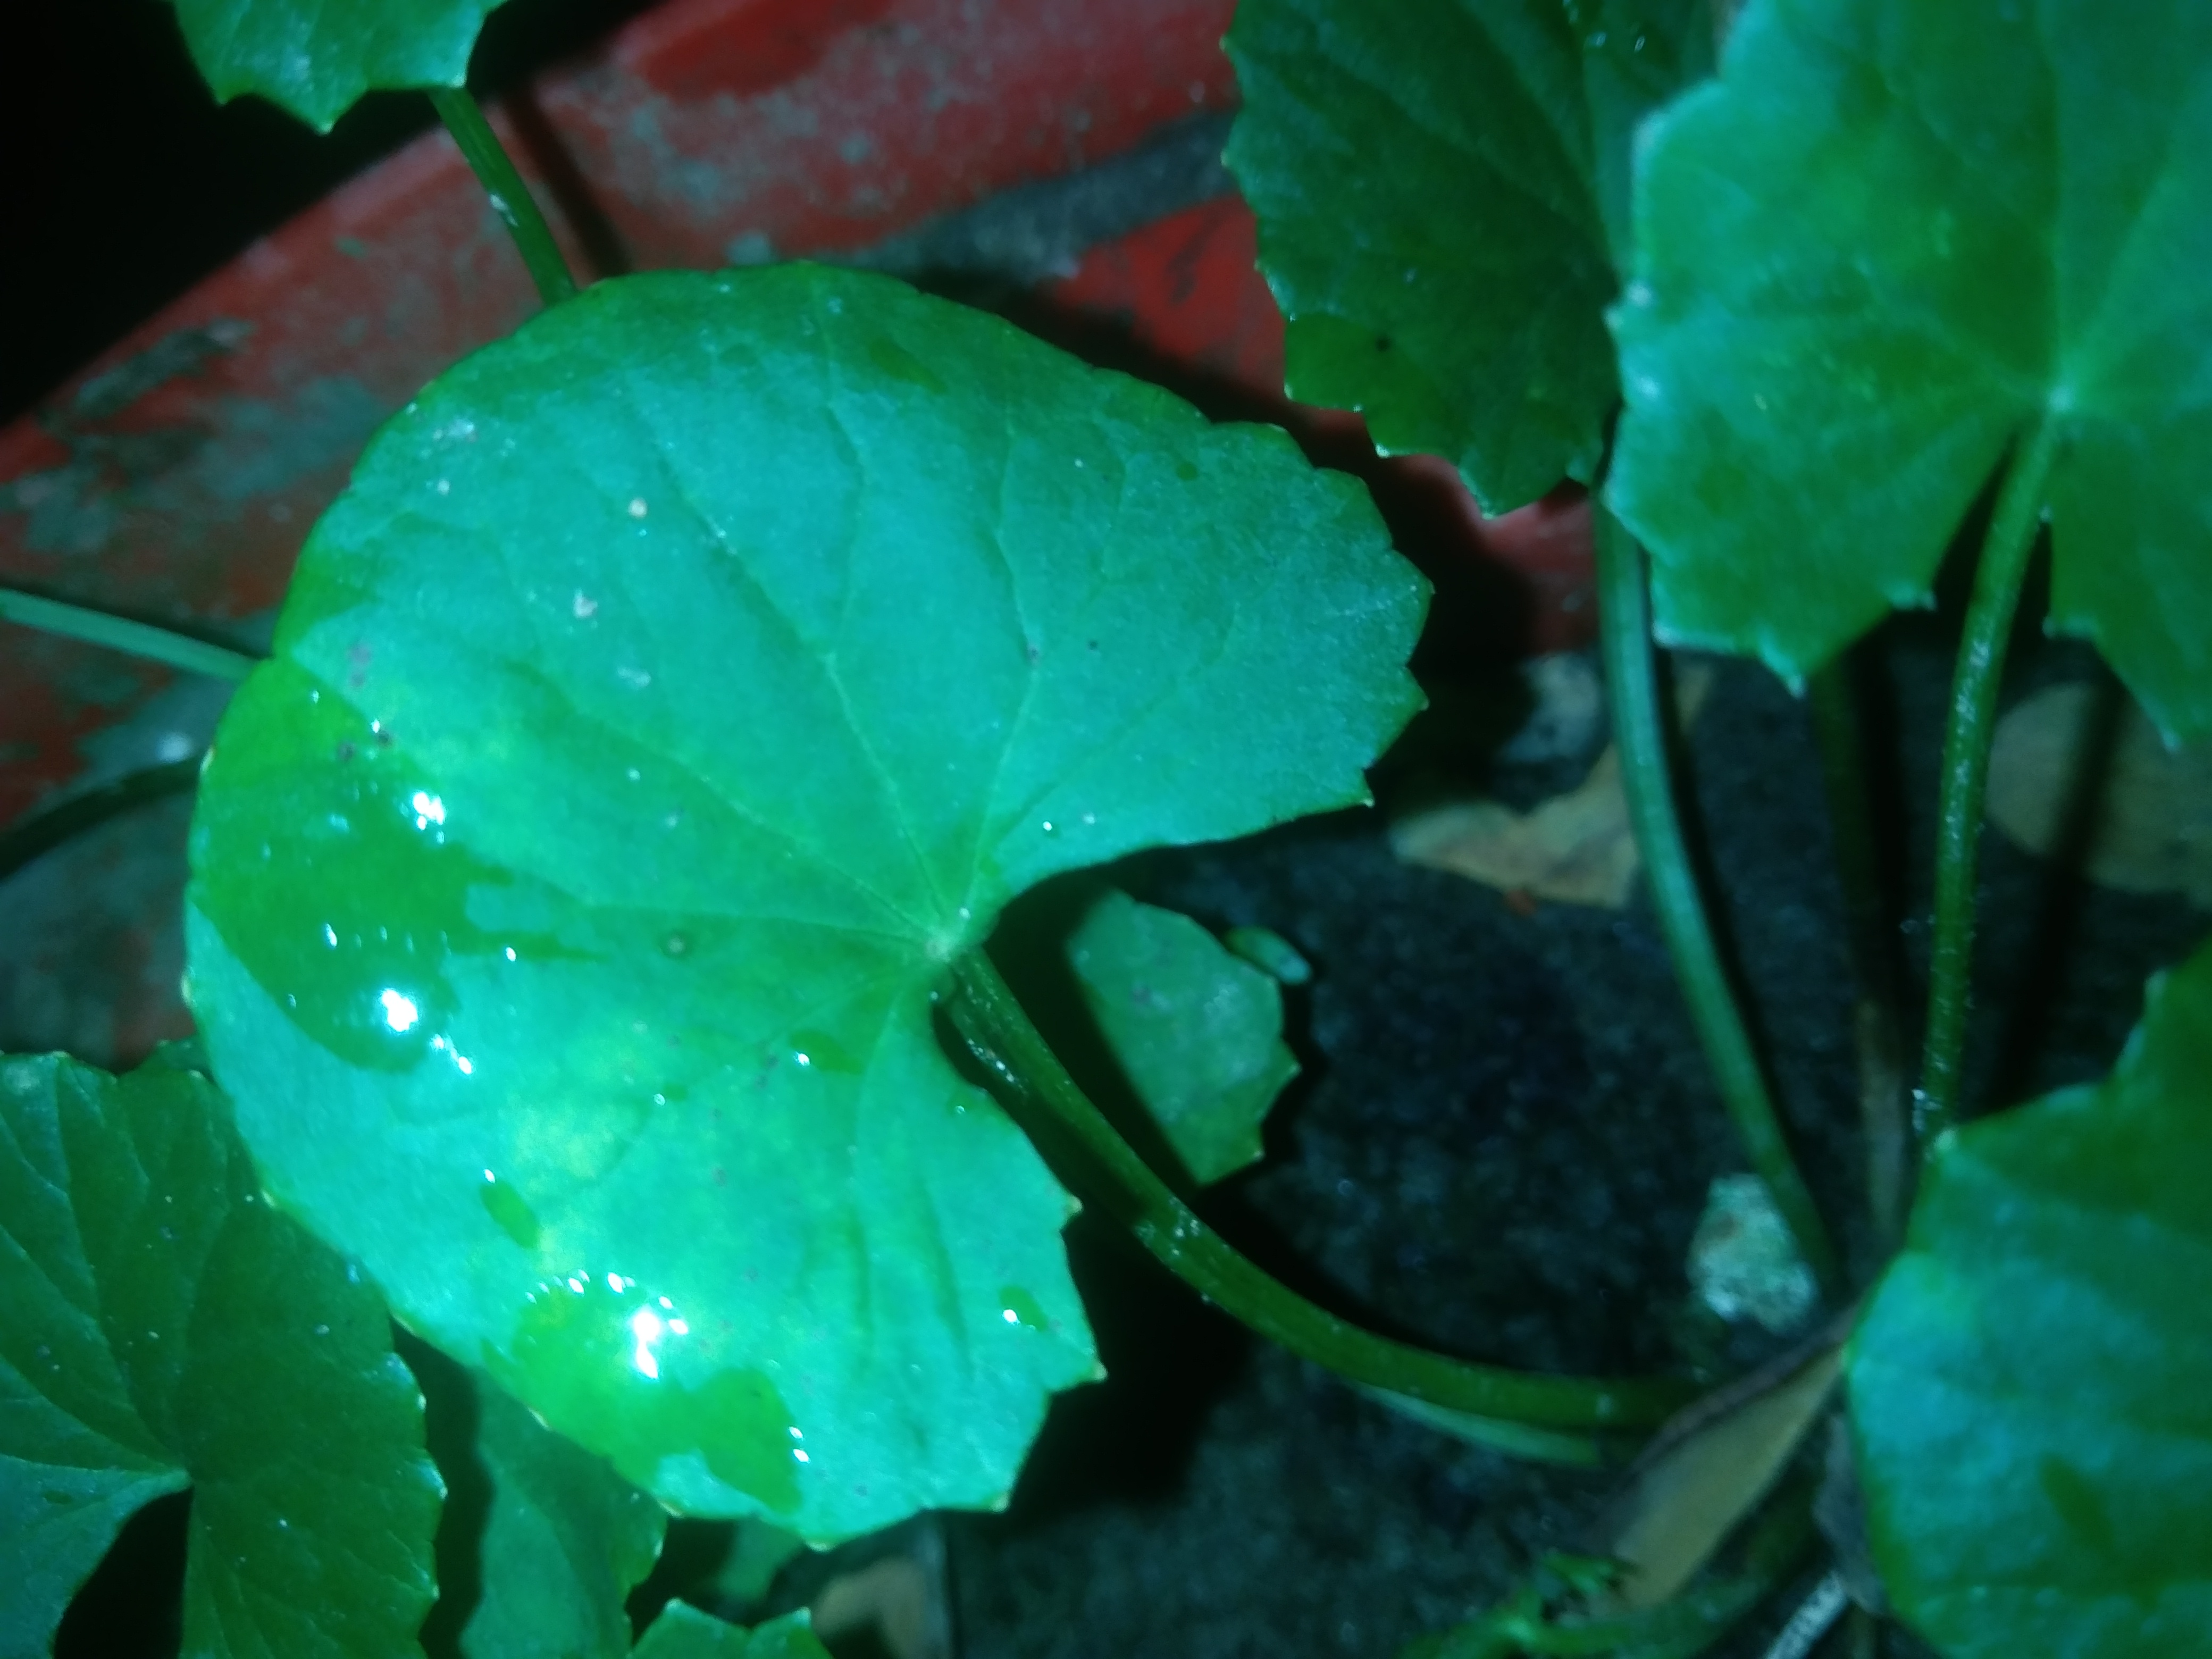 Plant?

thankuni
